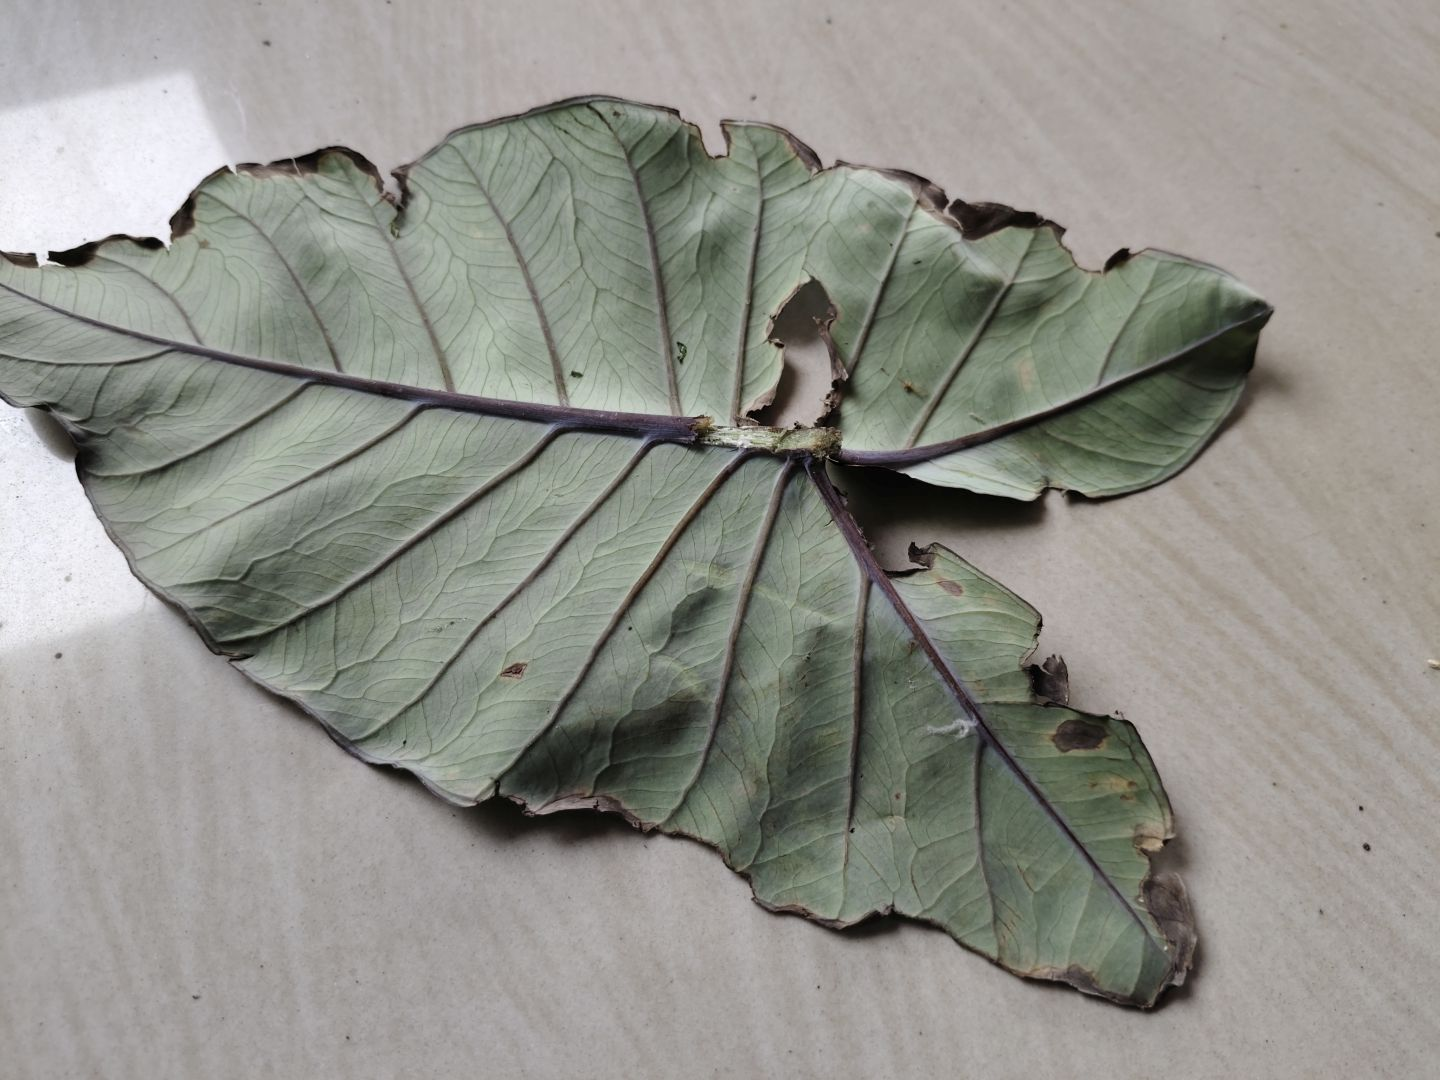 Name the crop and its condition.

taro, leaf blight
